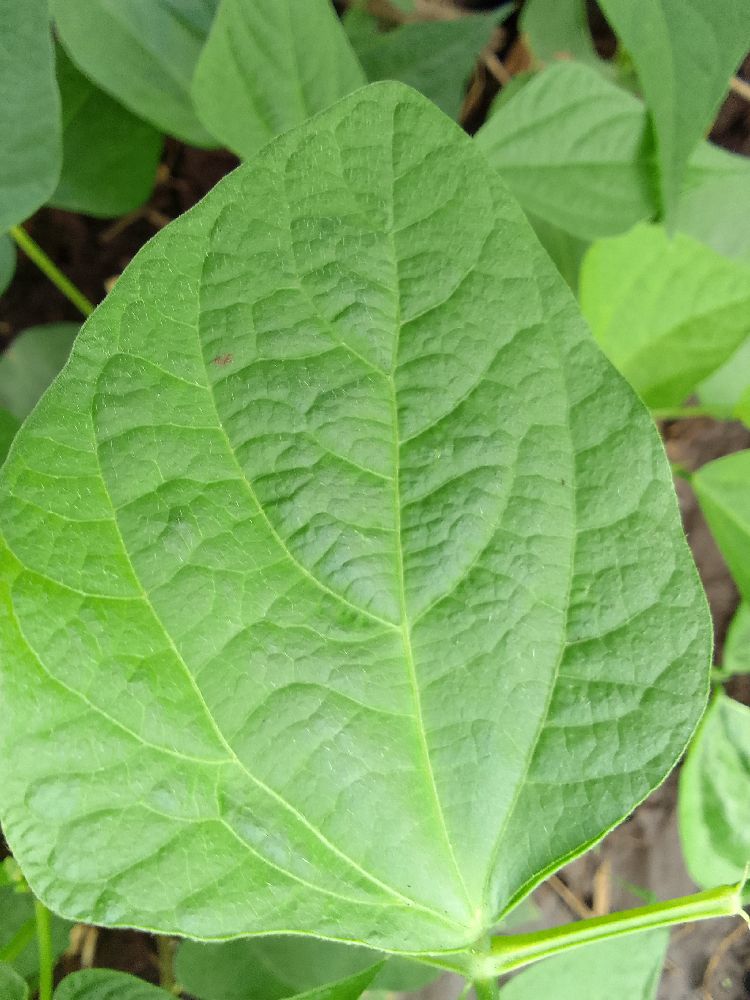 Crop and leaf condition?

common bean, healthy
